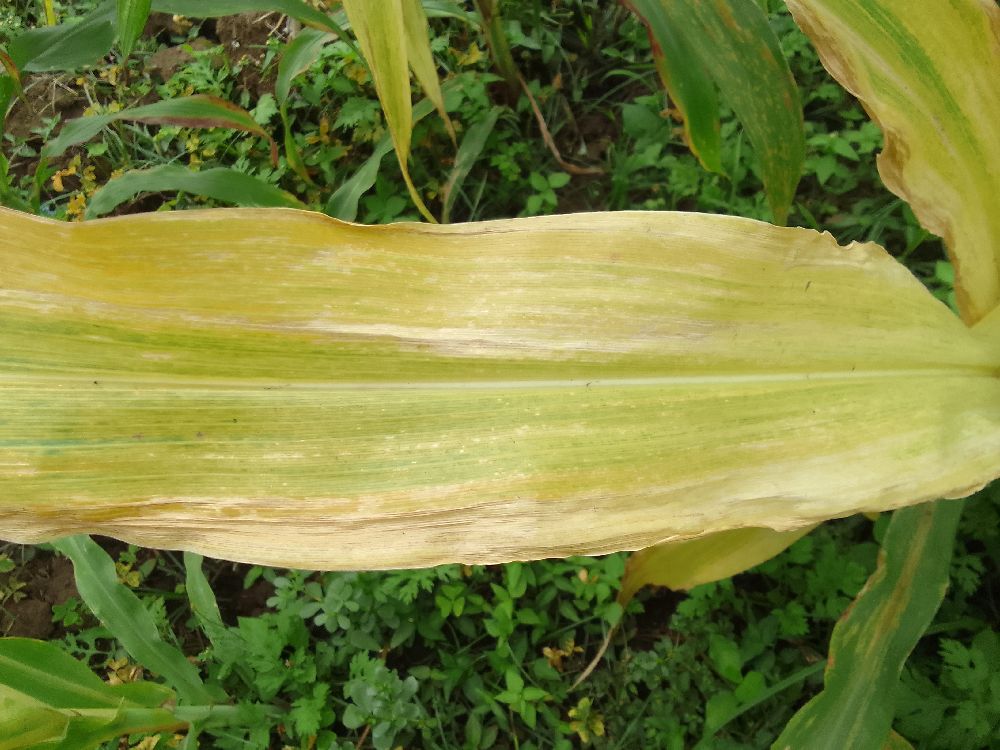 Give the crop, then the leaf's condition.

maize, maize lethal necrosis
